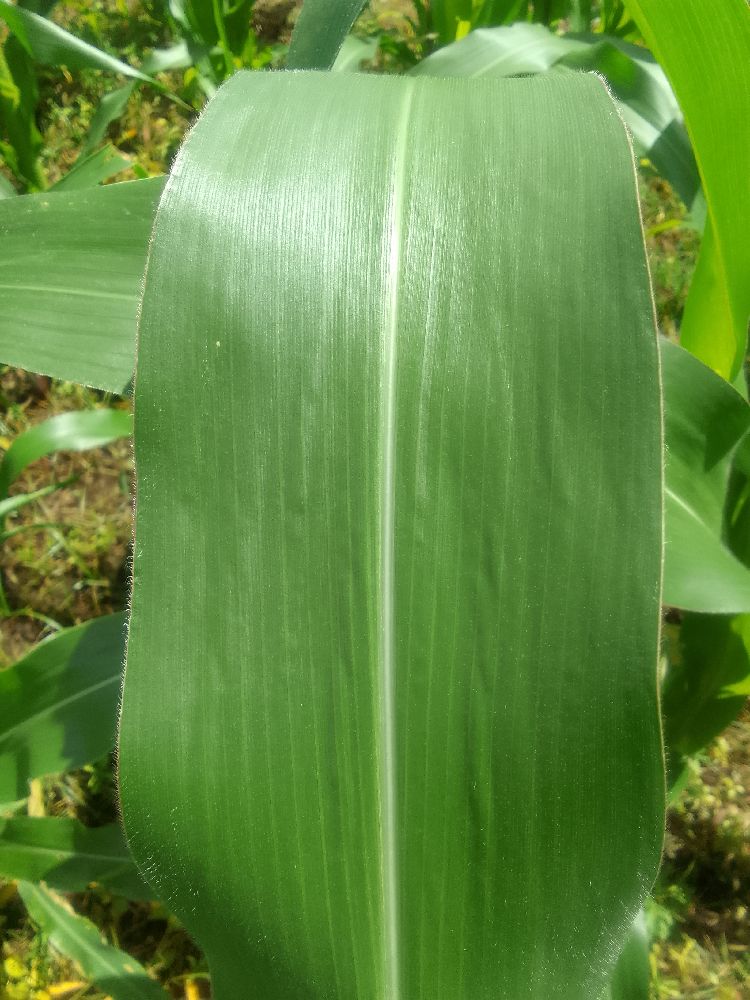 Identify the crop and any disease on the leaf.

maize, healthy
